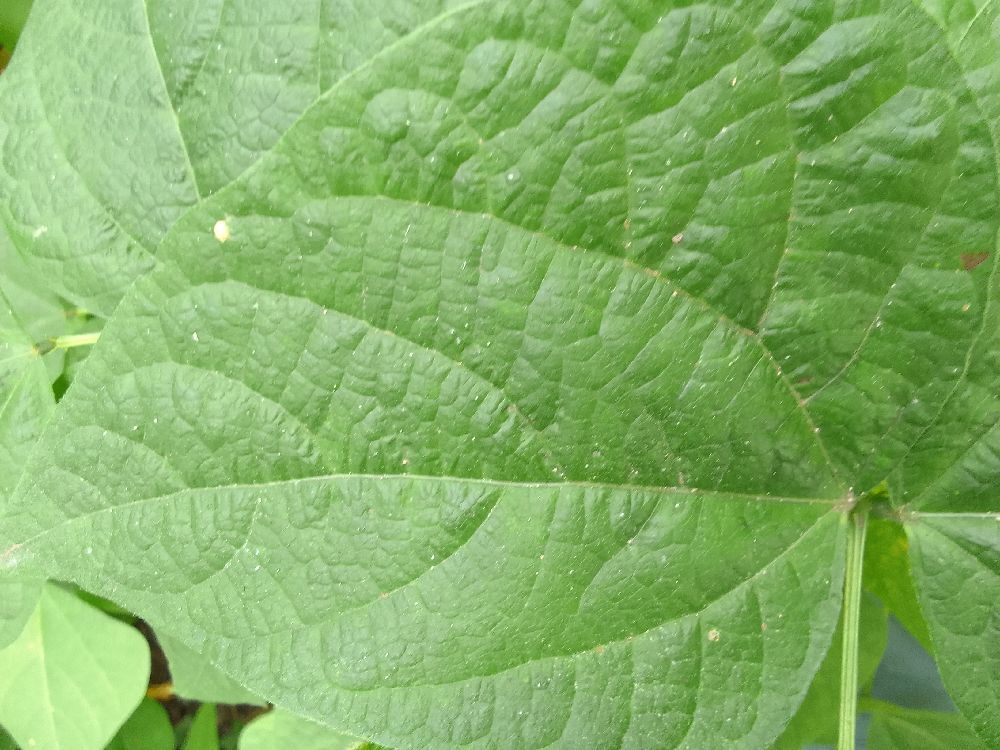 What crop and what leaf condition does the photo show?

common bean, healthy
